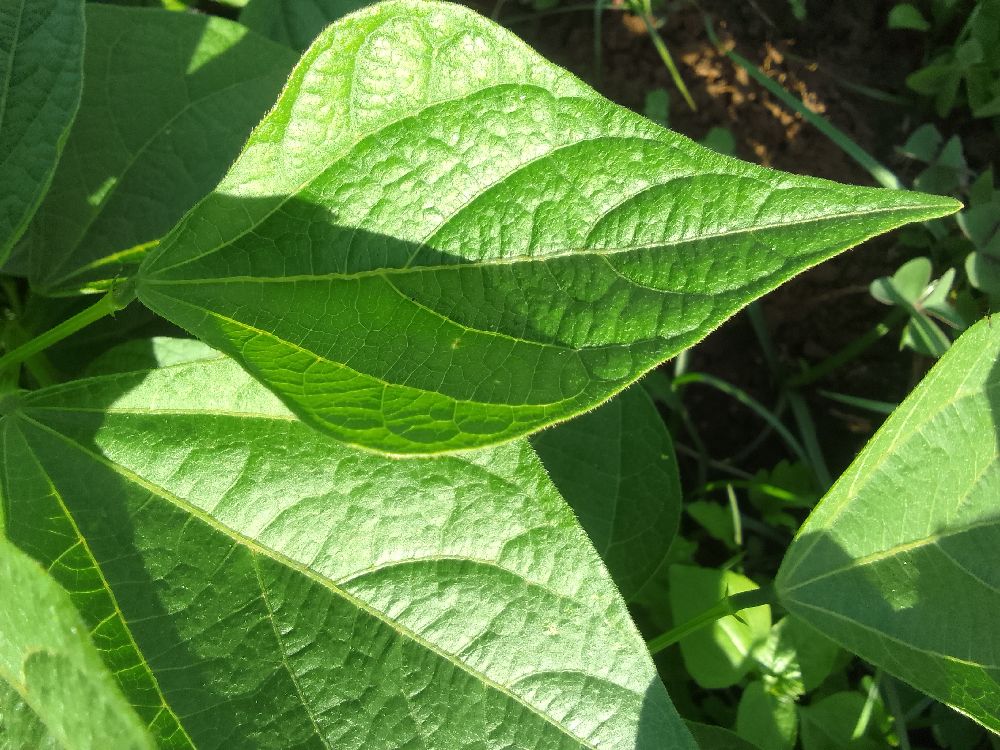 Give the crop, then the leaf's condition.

common bean, healthy
